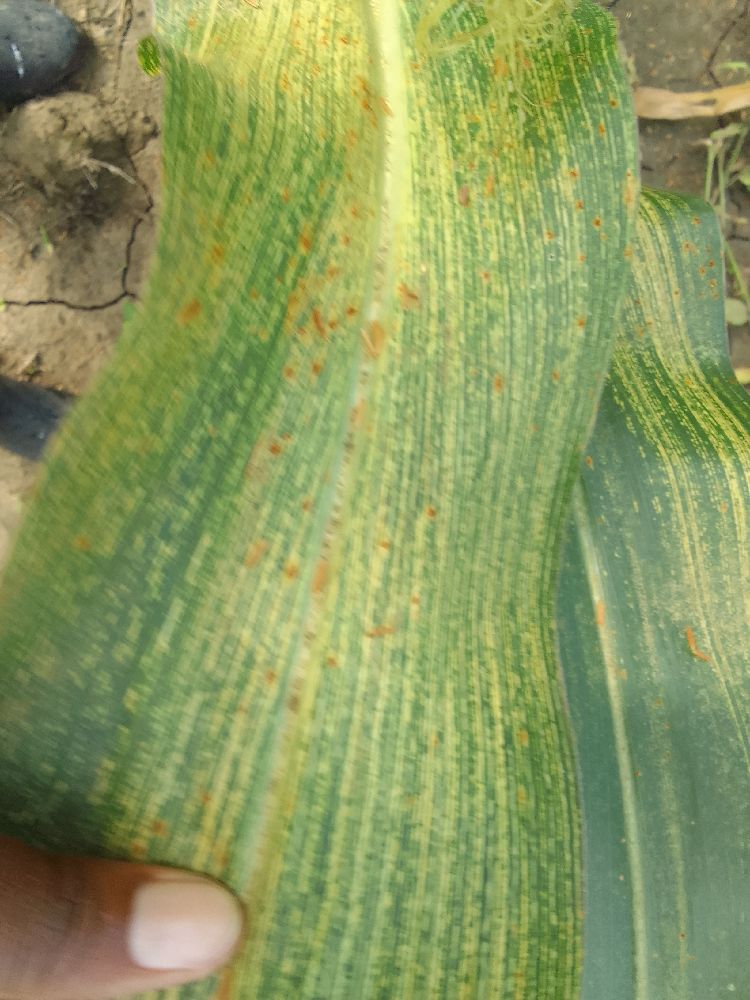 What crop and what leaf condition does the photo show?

maize, maize streak virus
